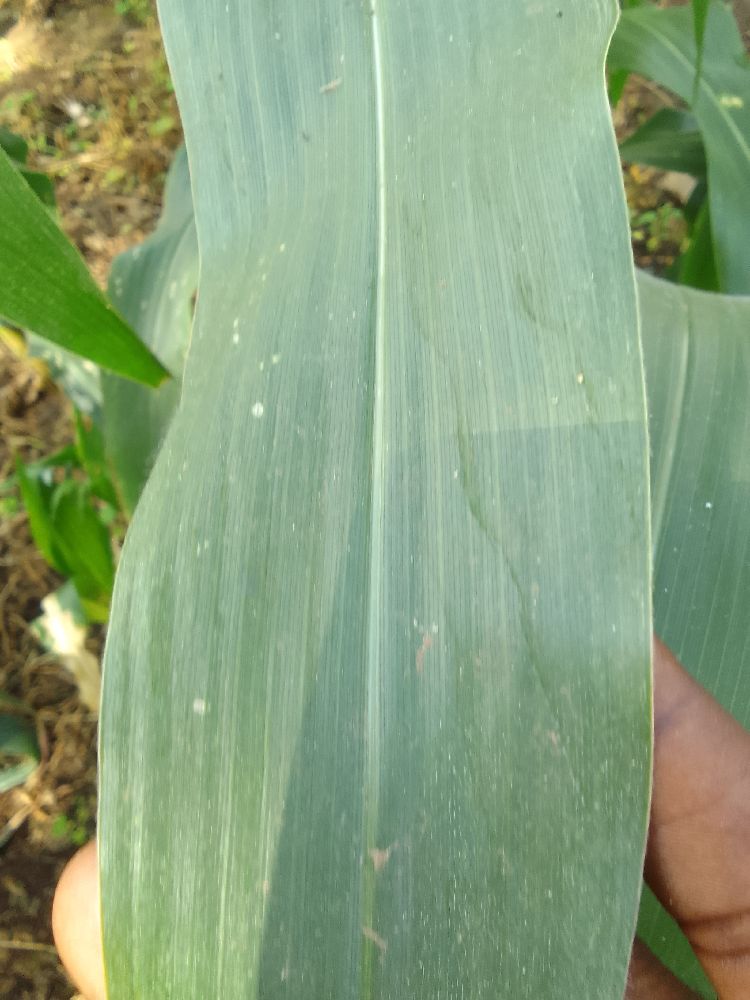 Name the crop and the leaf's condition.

maize, healthy
